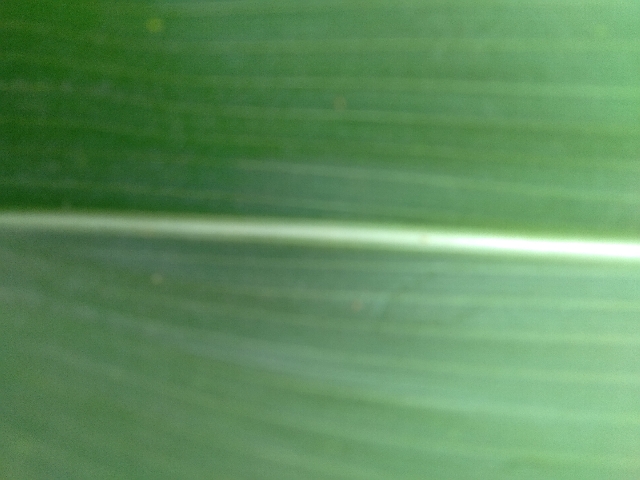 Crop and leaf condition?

maize, healthy
